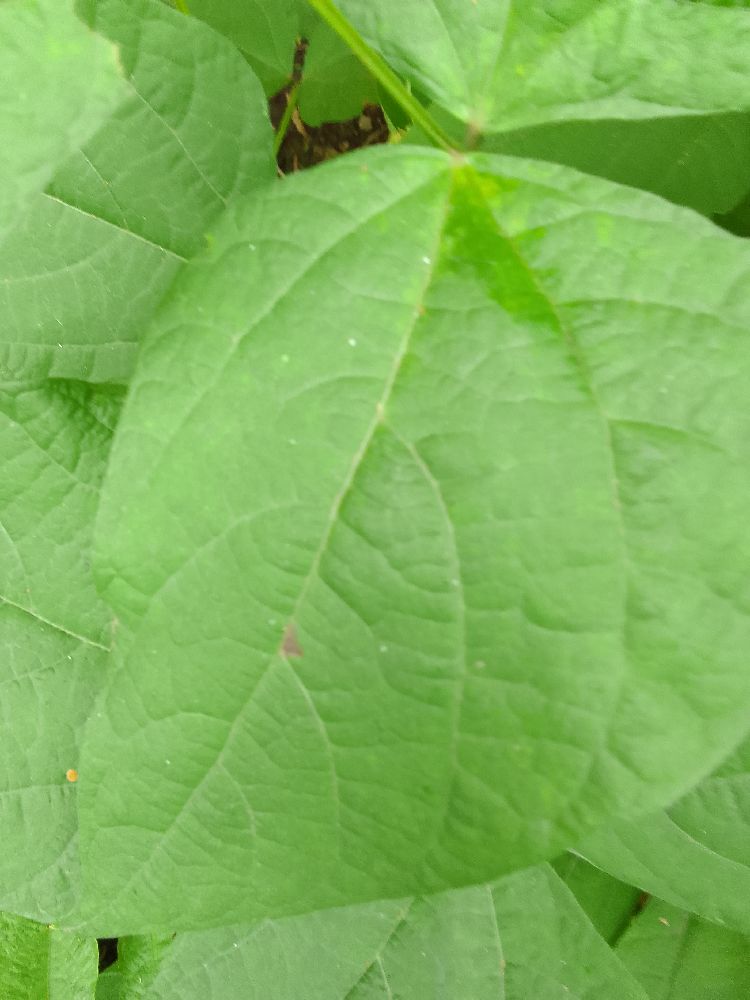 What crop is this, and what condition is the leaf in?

common bean, healthy
